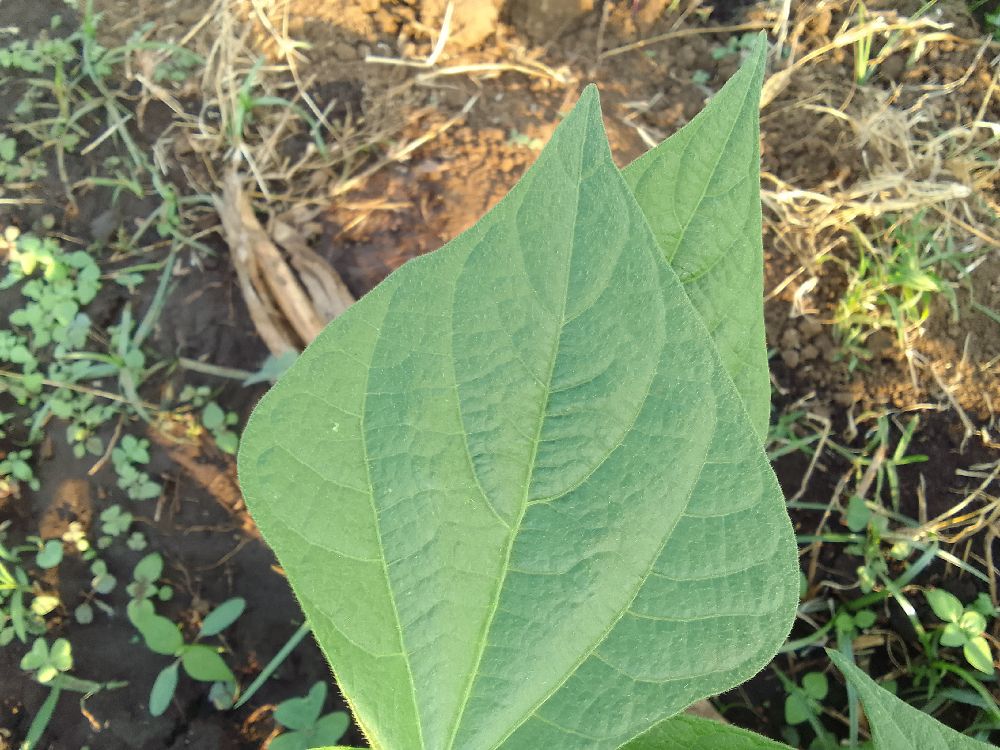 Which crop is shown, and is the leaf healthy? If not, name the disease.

common bean, healthy
